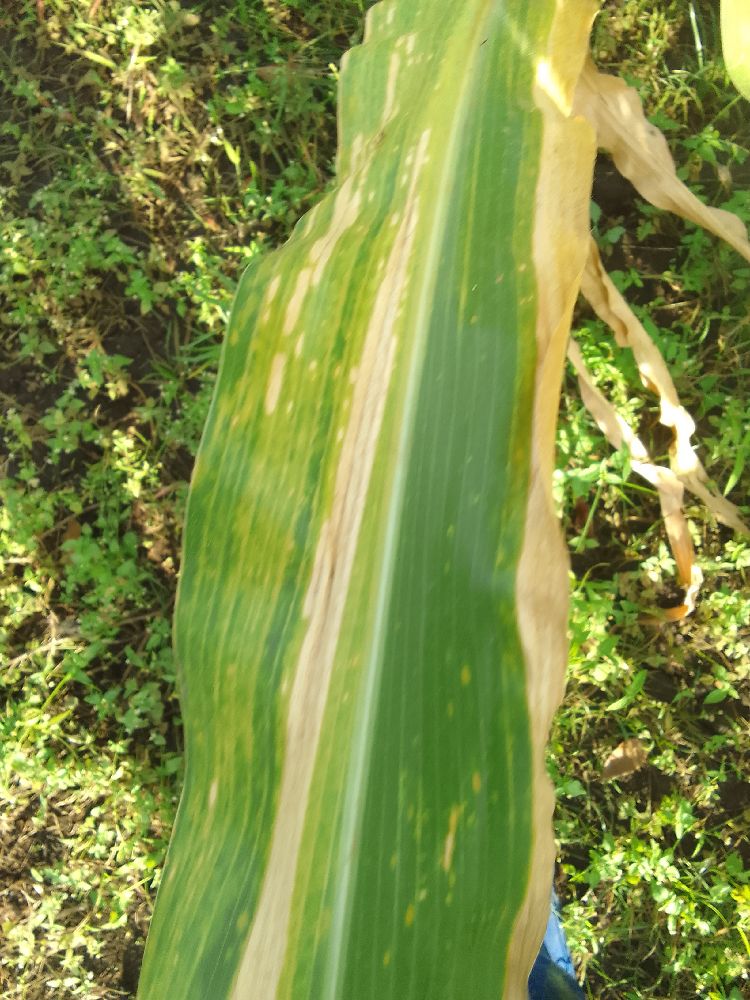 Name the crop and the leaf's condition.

maize, maize lethal necrosis
